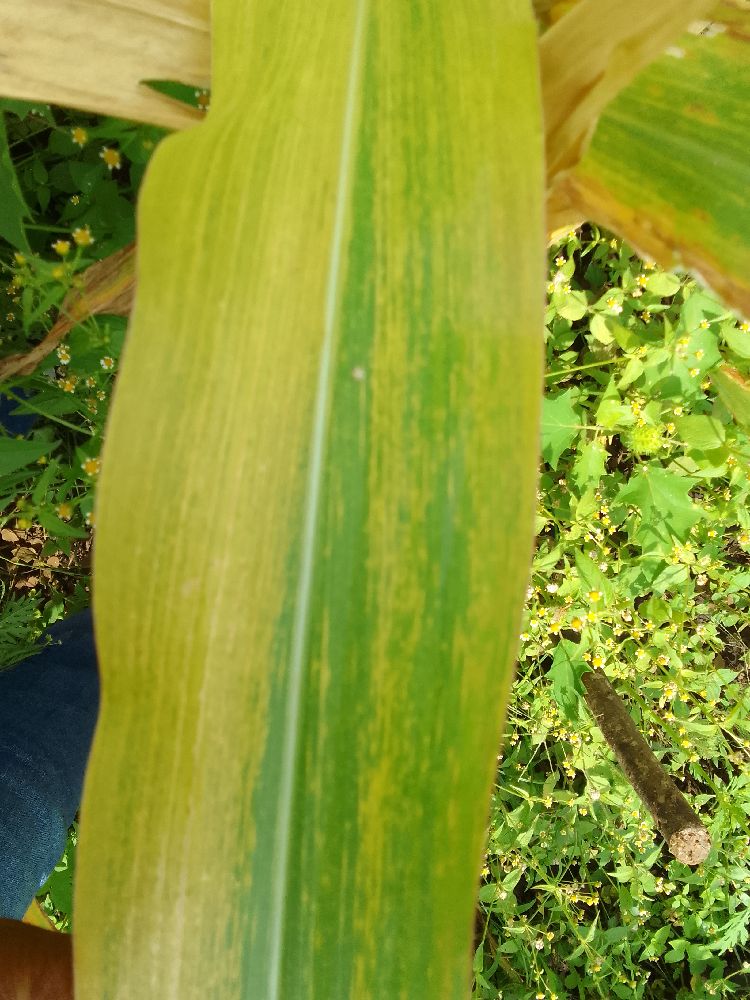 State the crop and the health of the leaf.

maize, maize lethal necrosis
